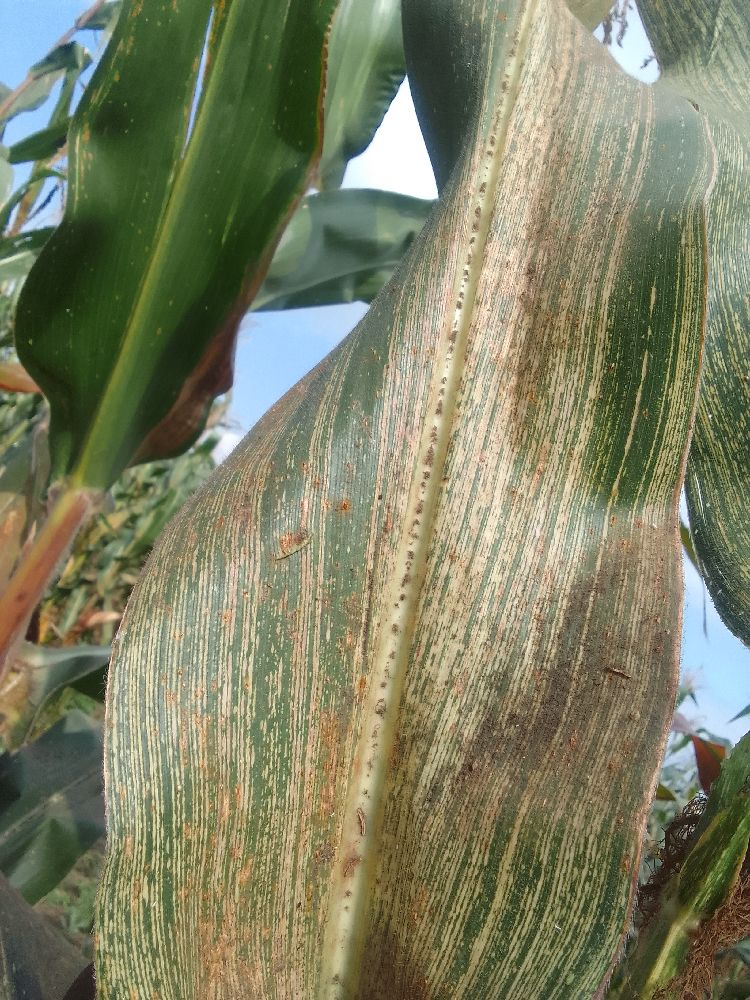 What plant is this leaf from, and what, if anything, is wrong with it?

maize, maize streak virus
